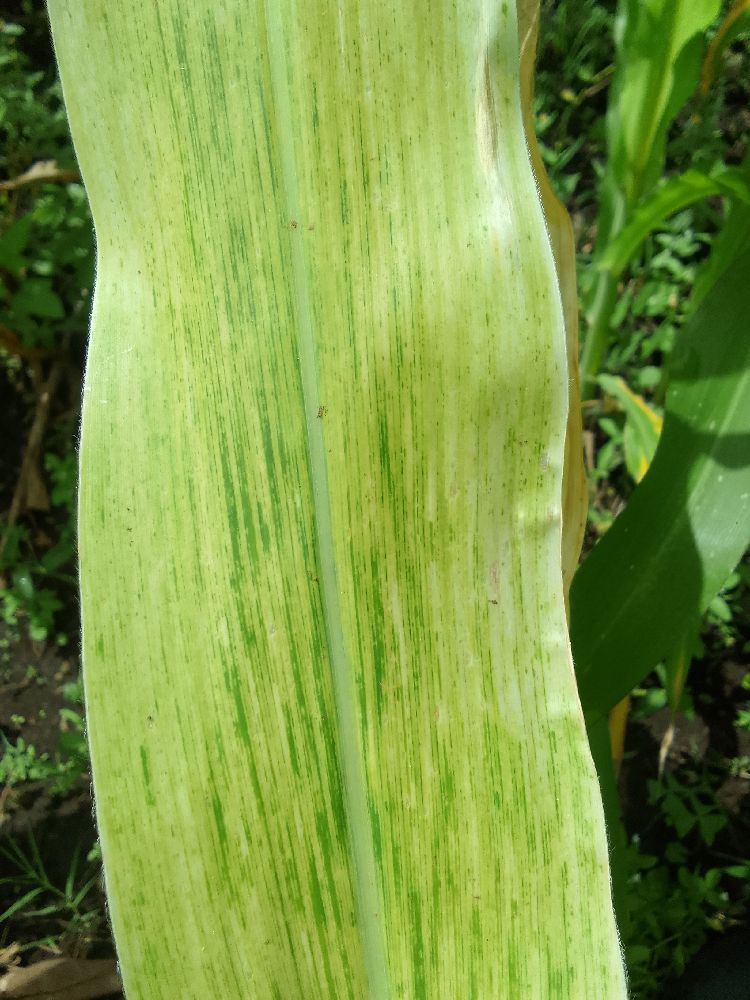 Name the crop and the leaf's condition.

maize, maize lethal necrosis
